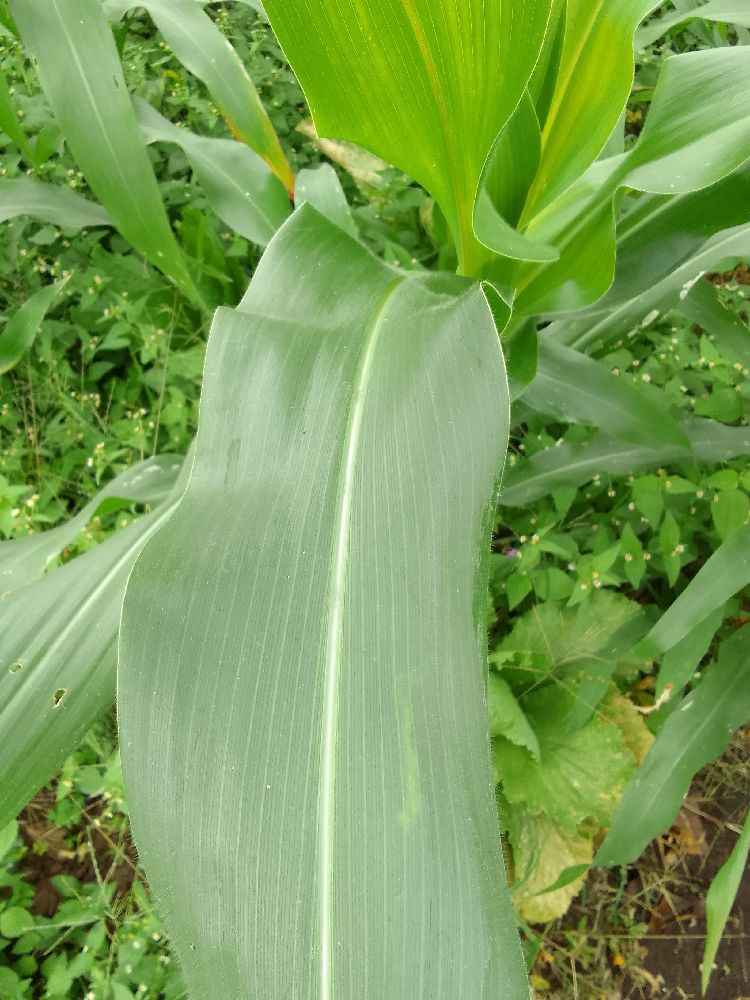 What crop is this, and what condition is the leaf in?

maize, healthy
